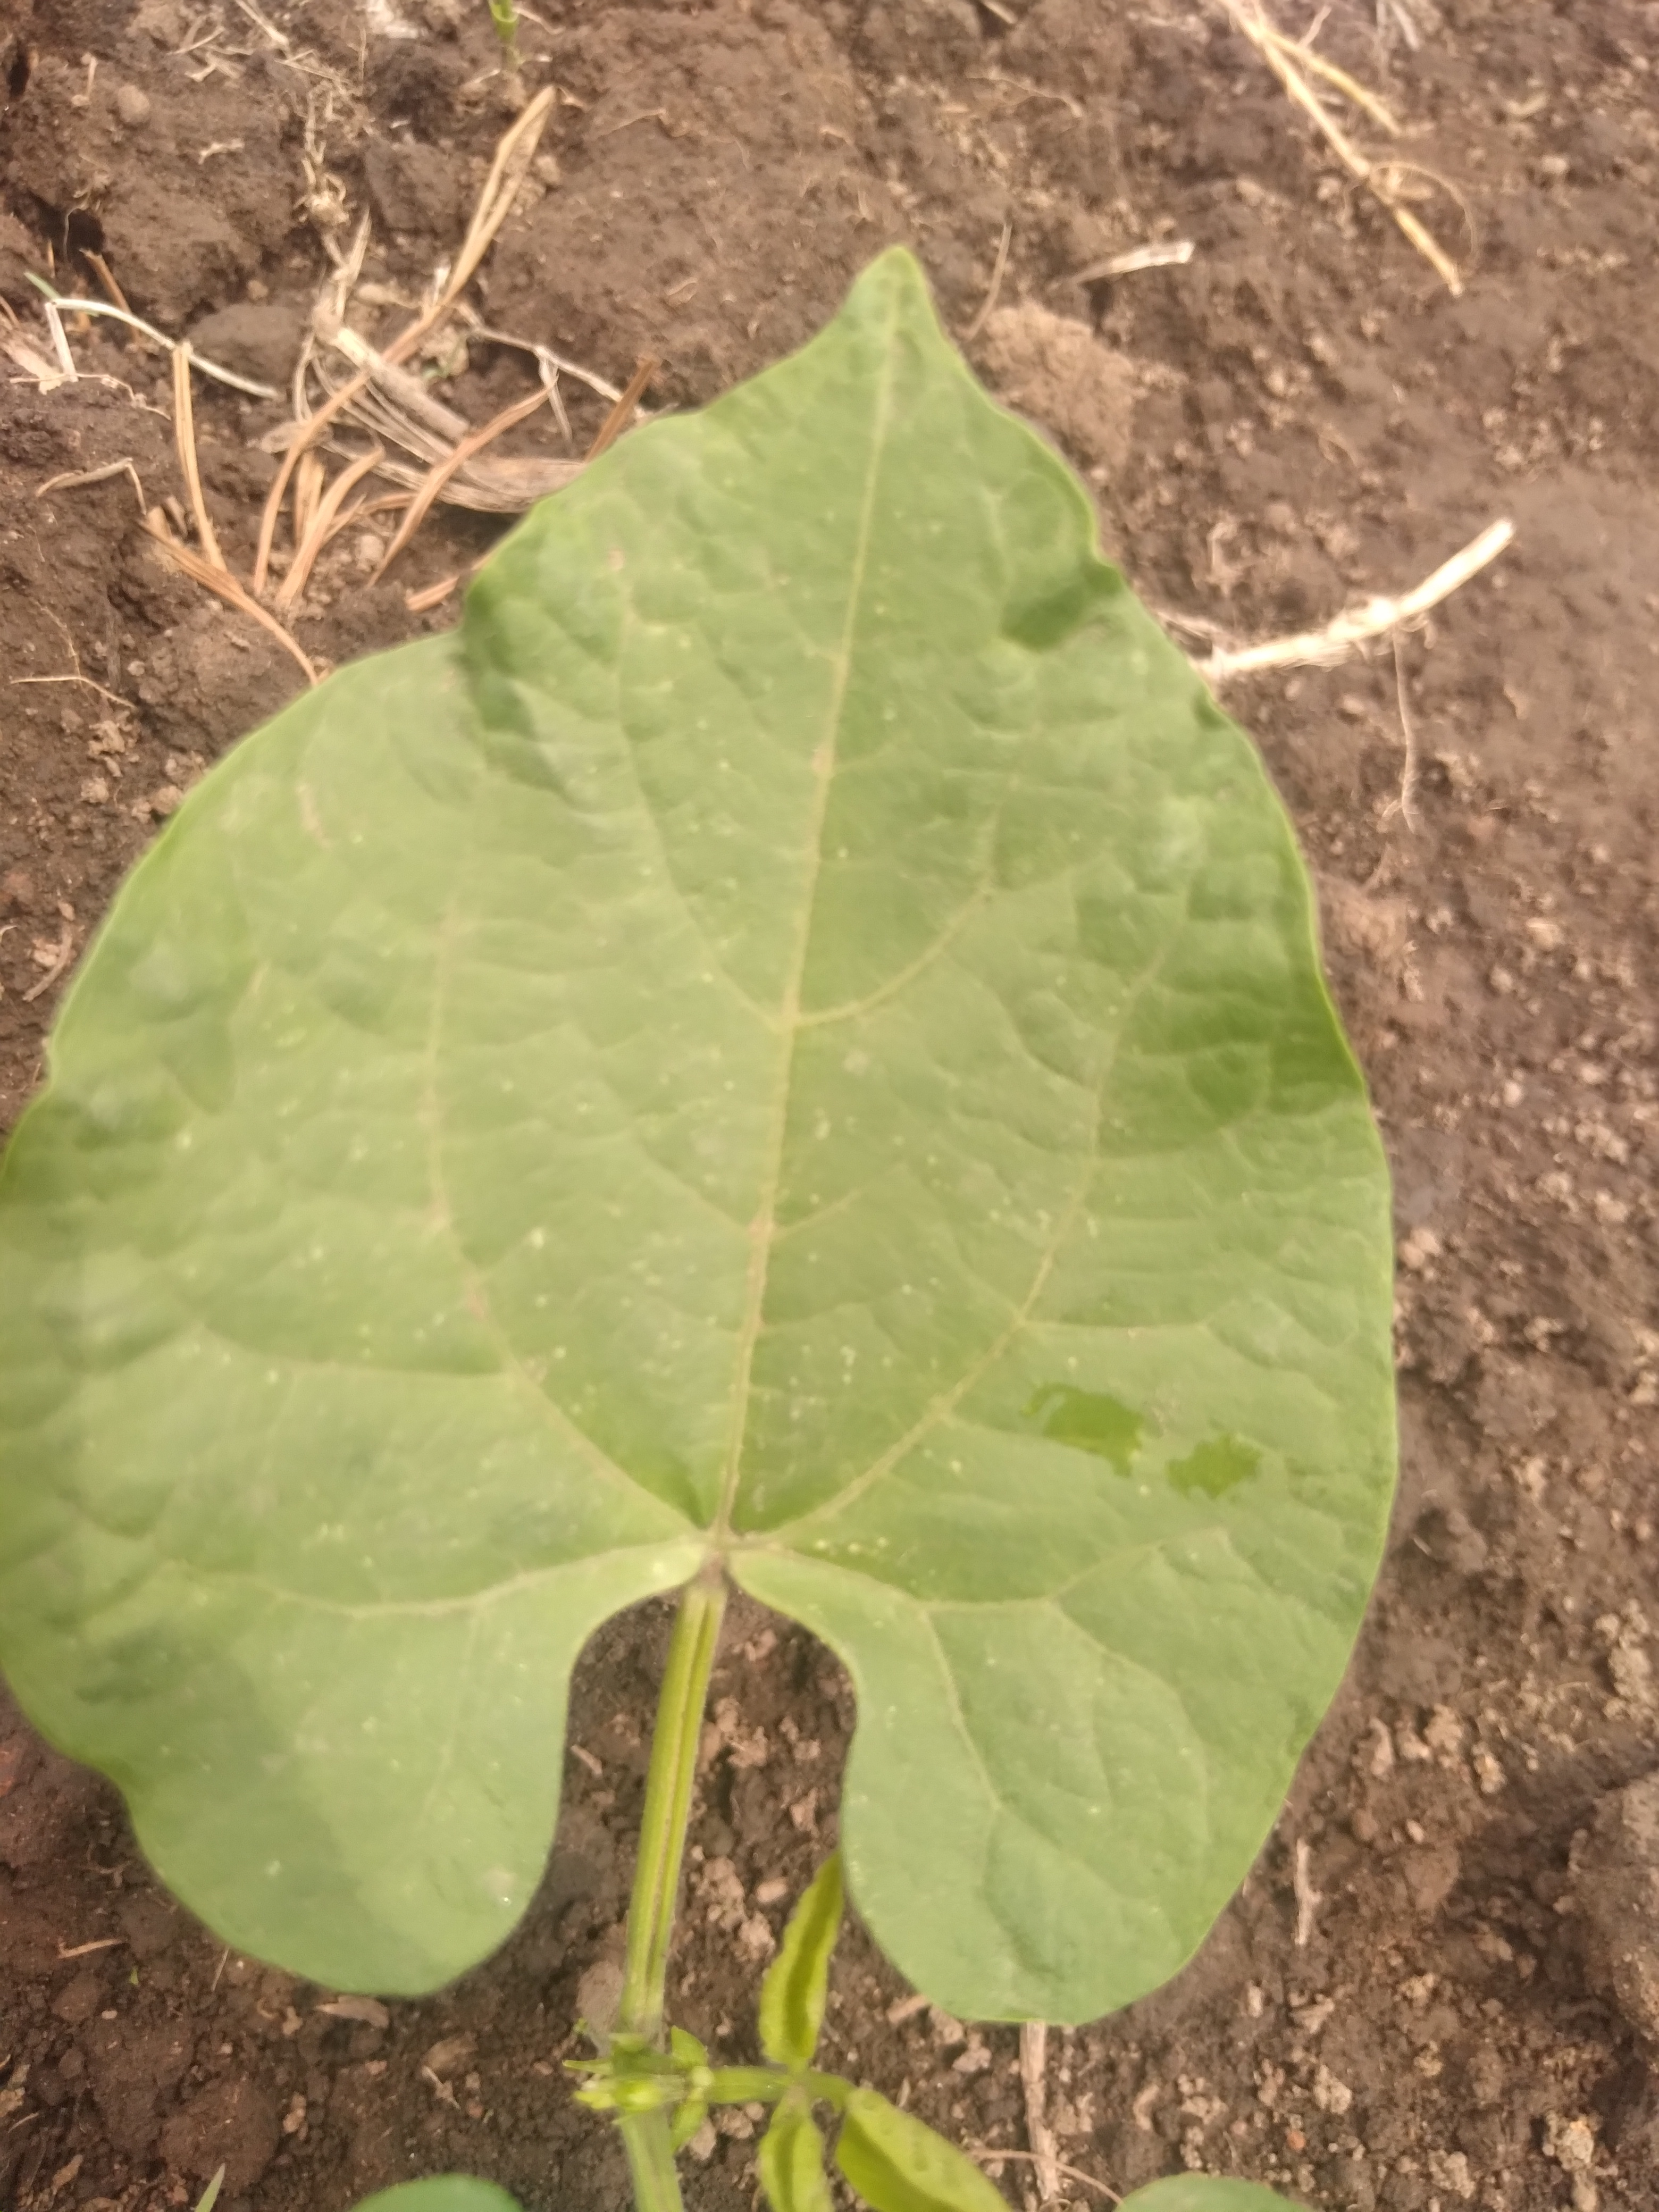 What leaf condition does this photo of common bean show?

healthy
